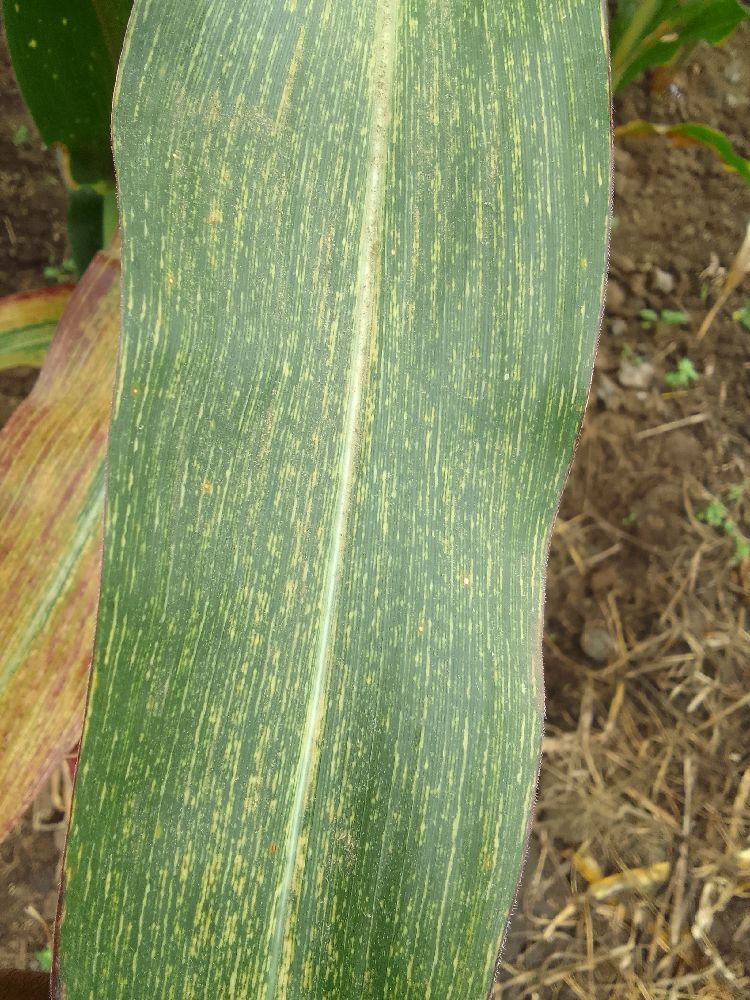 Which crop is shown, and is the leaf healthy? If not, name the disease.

maize, maize streak virus
